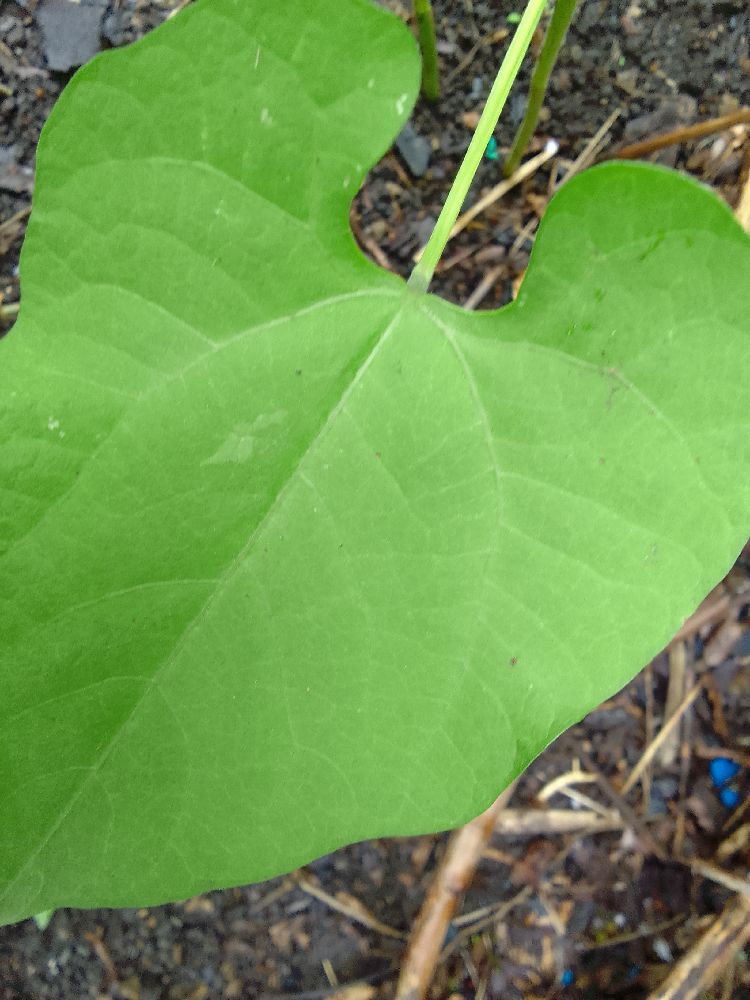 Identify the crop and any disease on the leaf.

common bean, healthy
